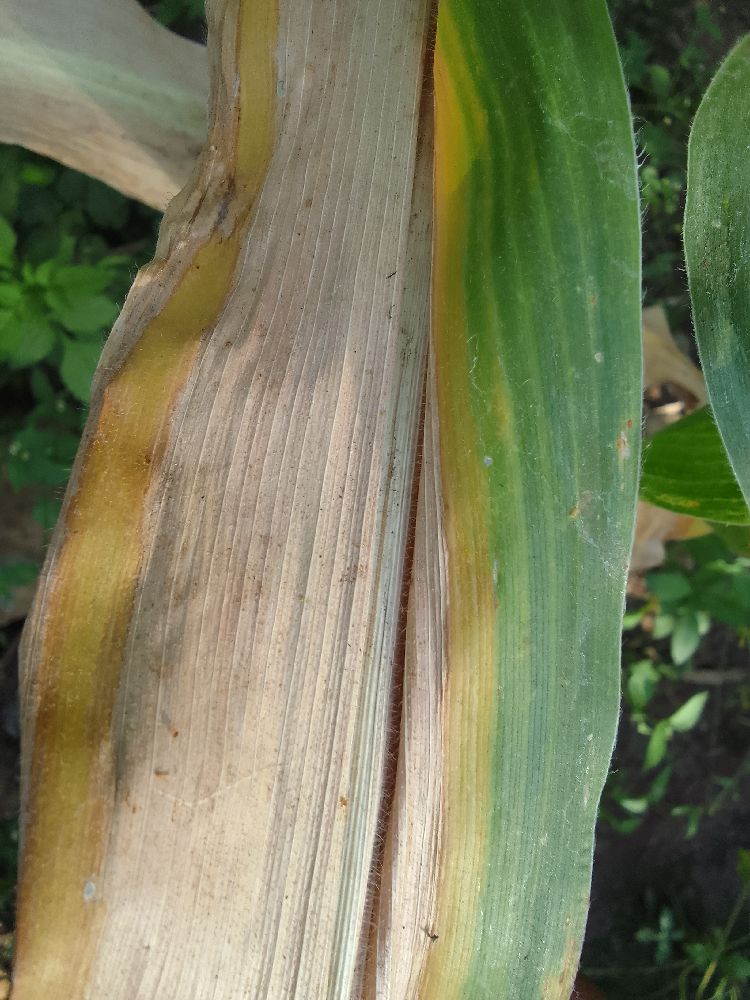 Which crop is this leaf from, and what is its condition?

maize, maize lethal necrosis
